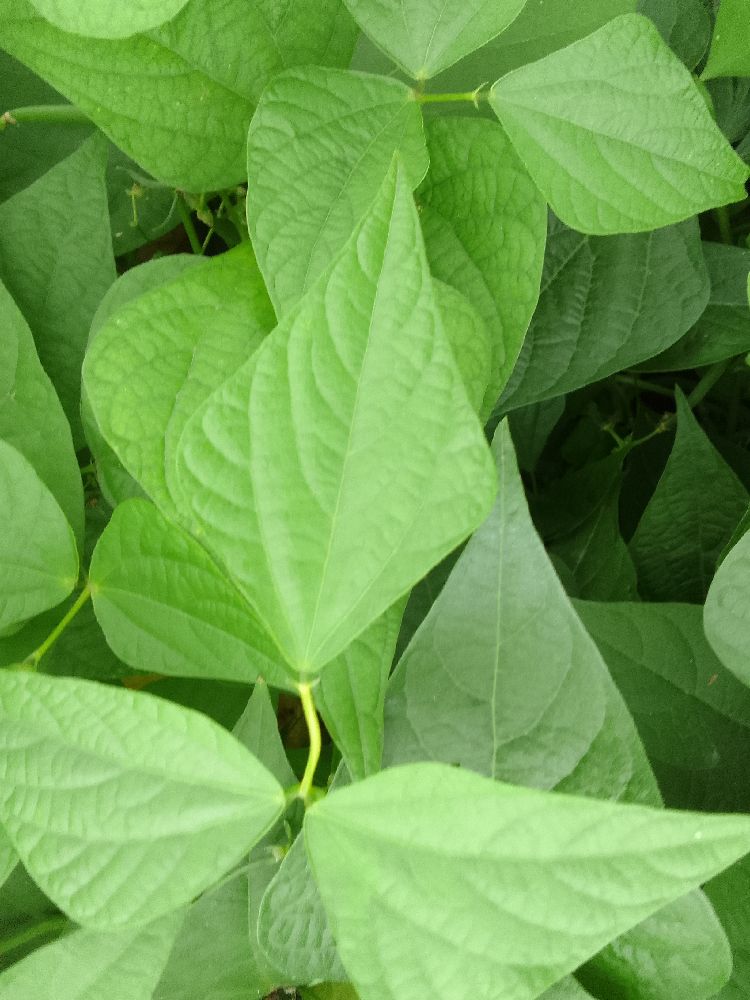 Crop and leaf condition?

common bean, healthy
